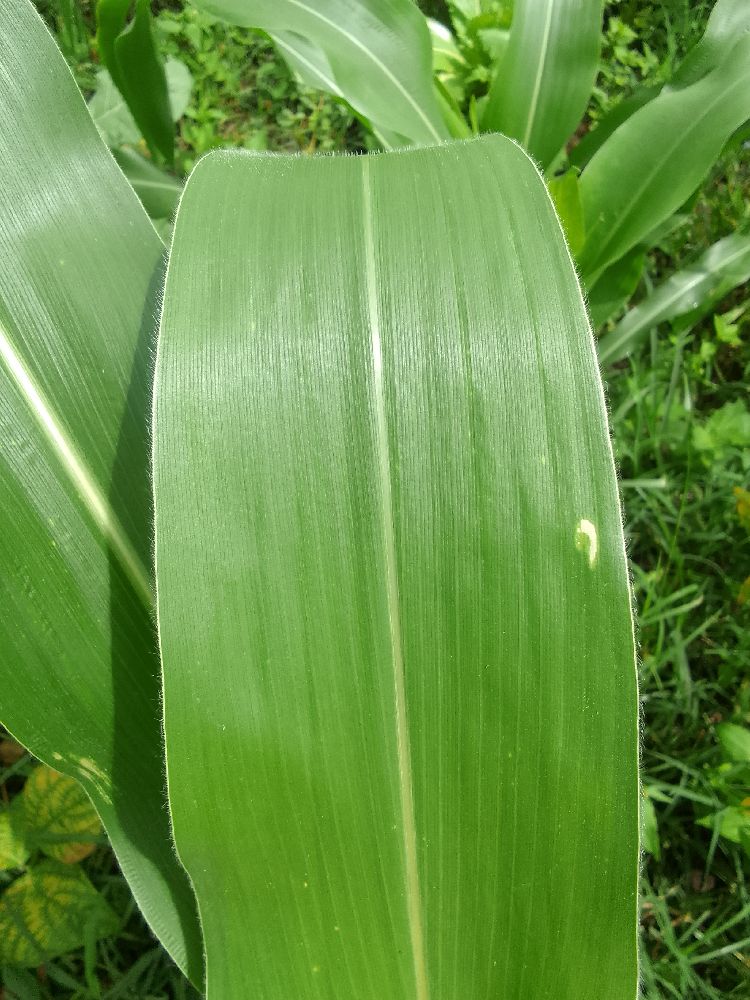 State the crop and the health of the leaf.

maize, healthy
